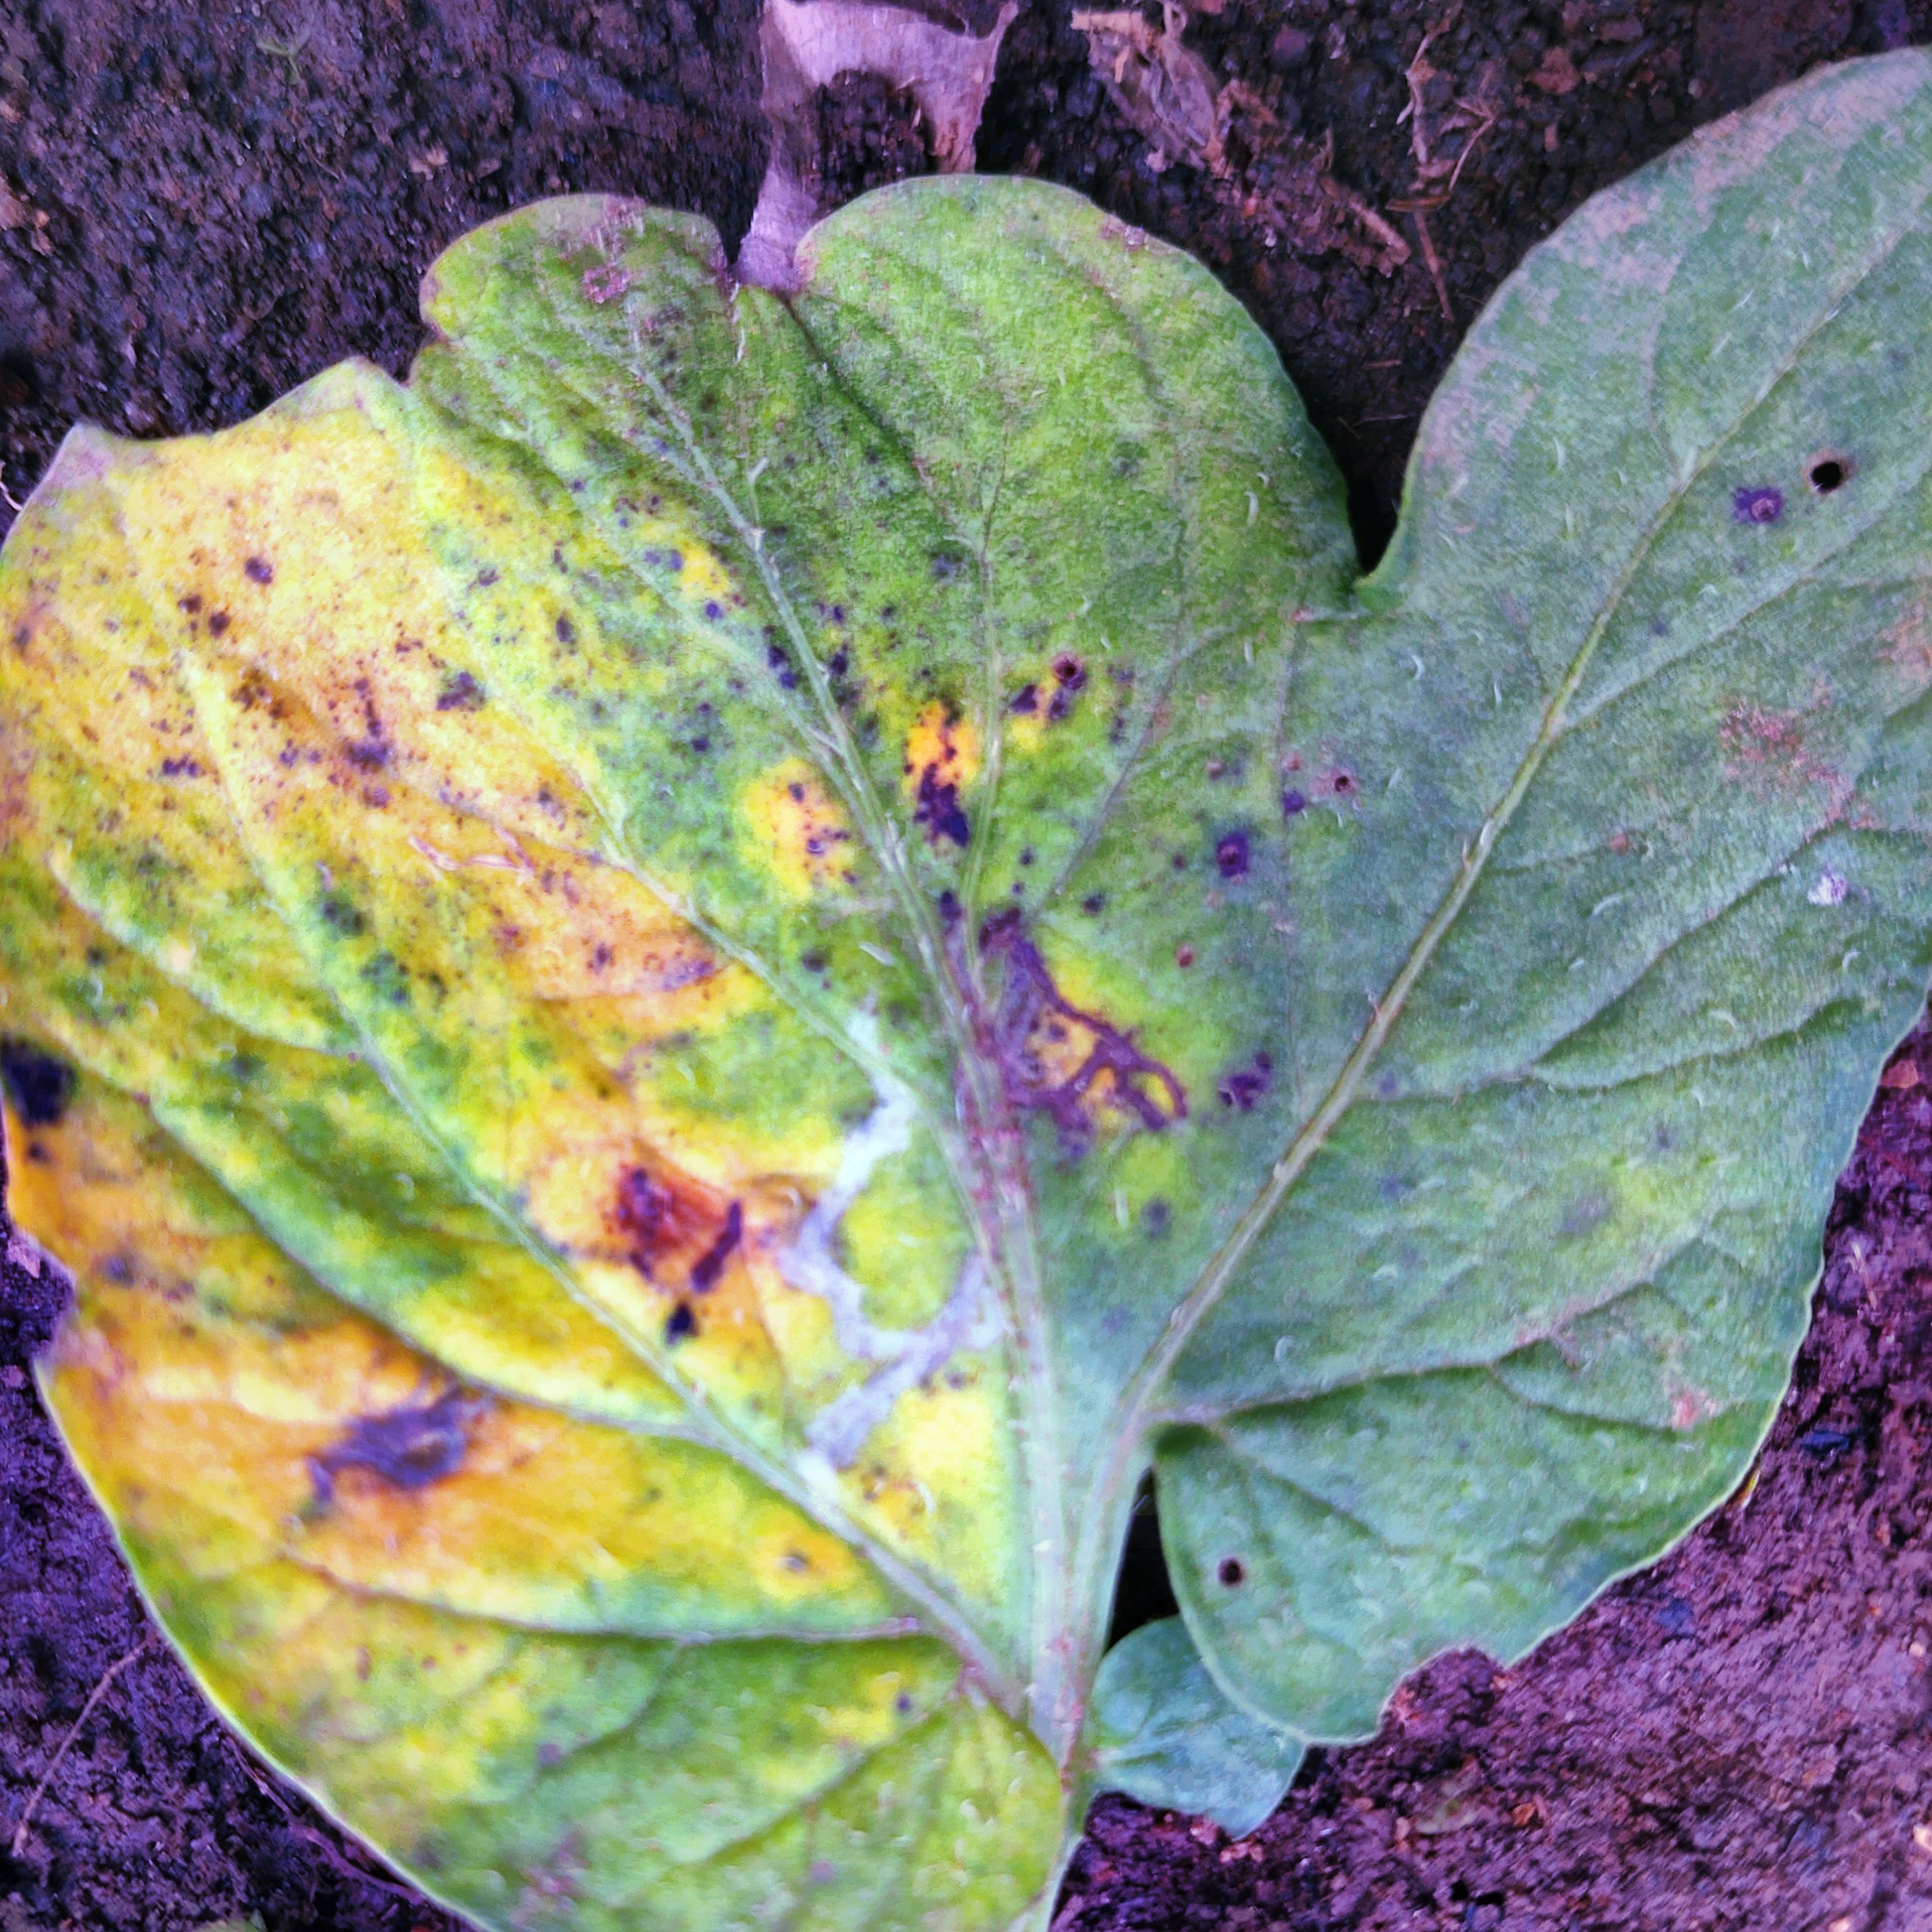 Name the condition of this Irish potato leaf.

late blight
